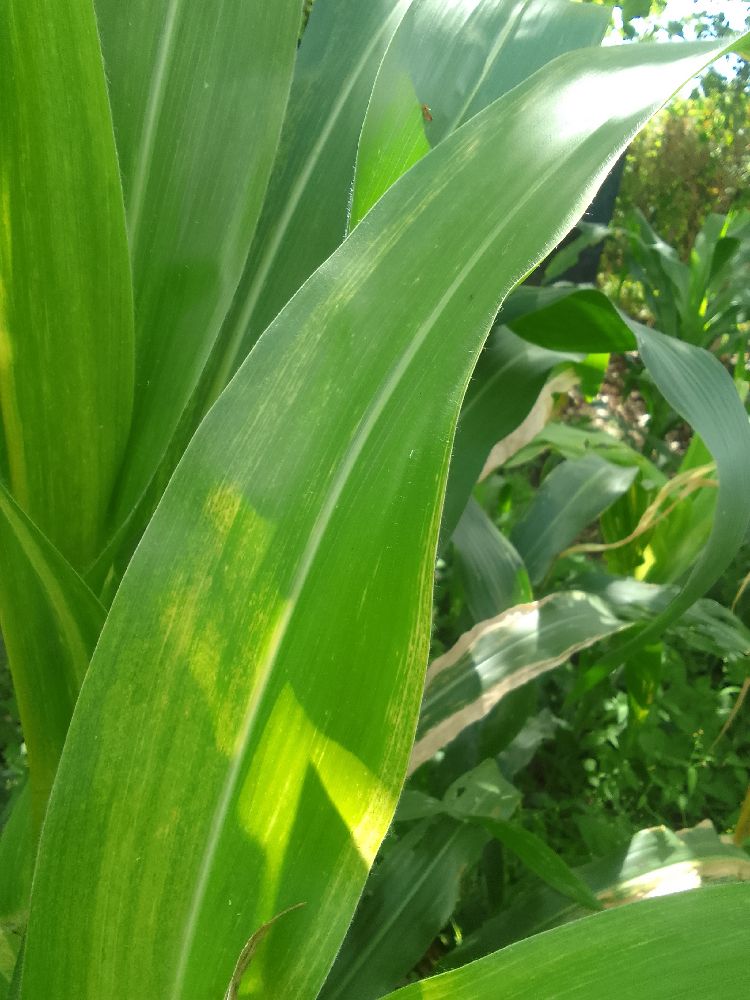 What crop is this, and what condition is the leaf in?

maize, maize lethal necrosis
